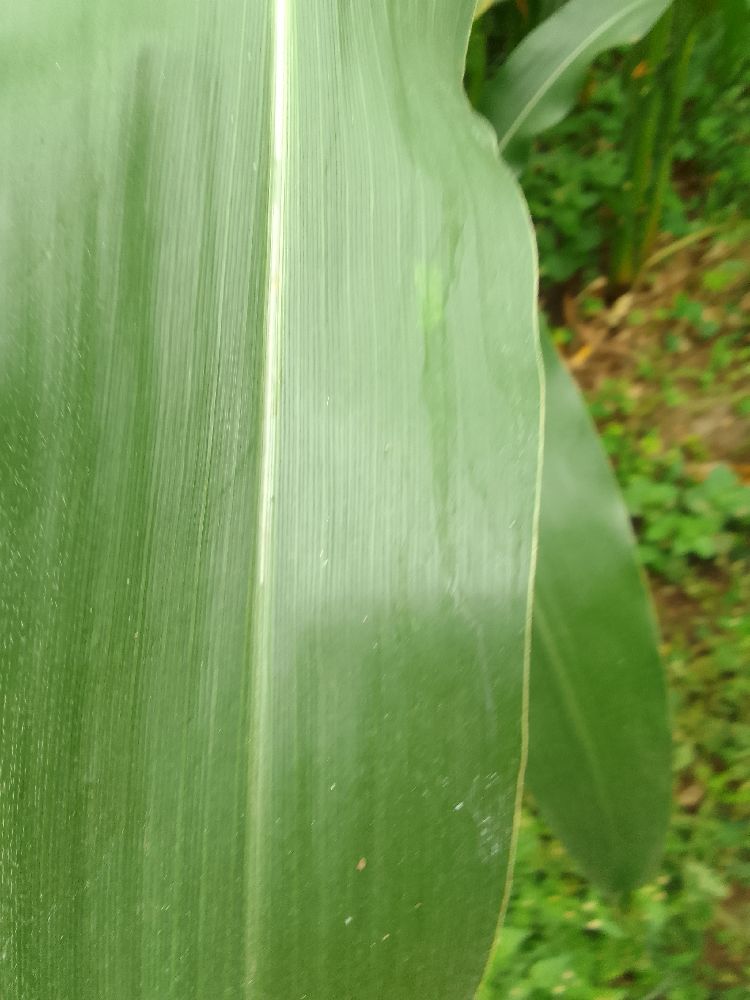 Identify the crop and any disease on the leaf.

maize, healthy
